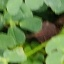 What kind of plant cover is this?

unstructured weed
